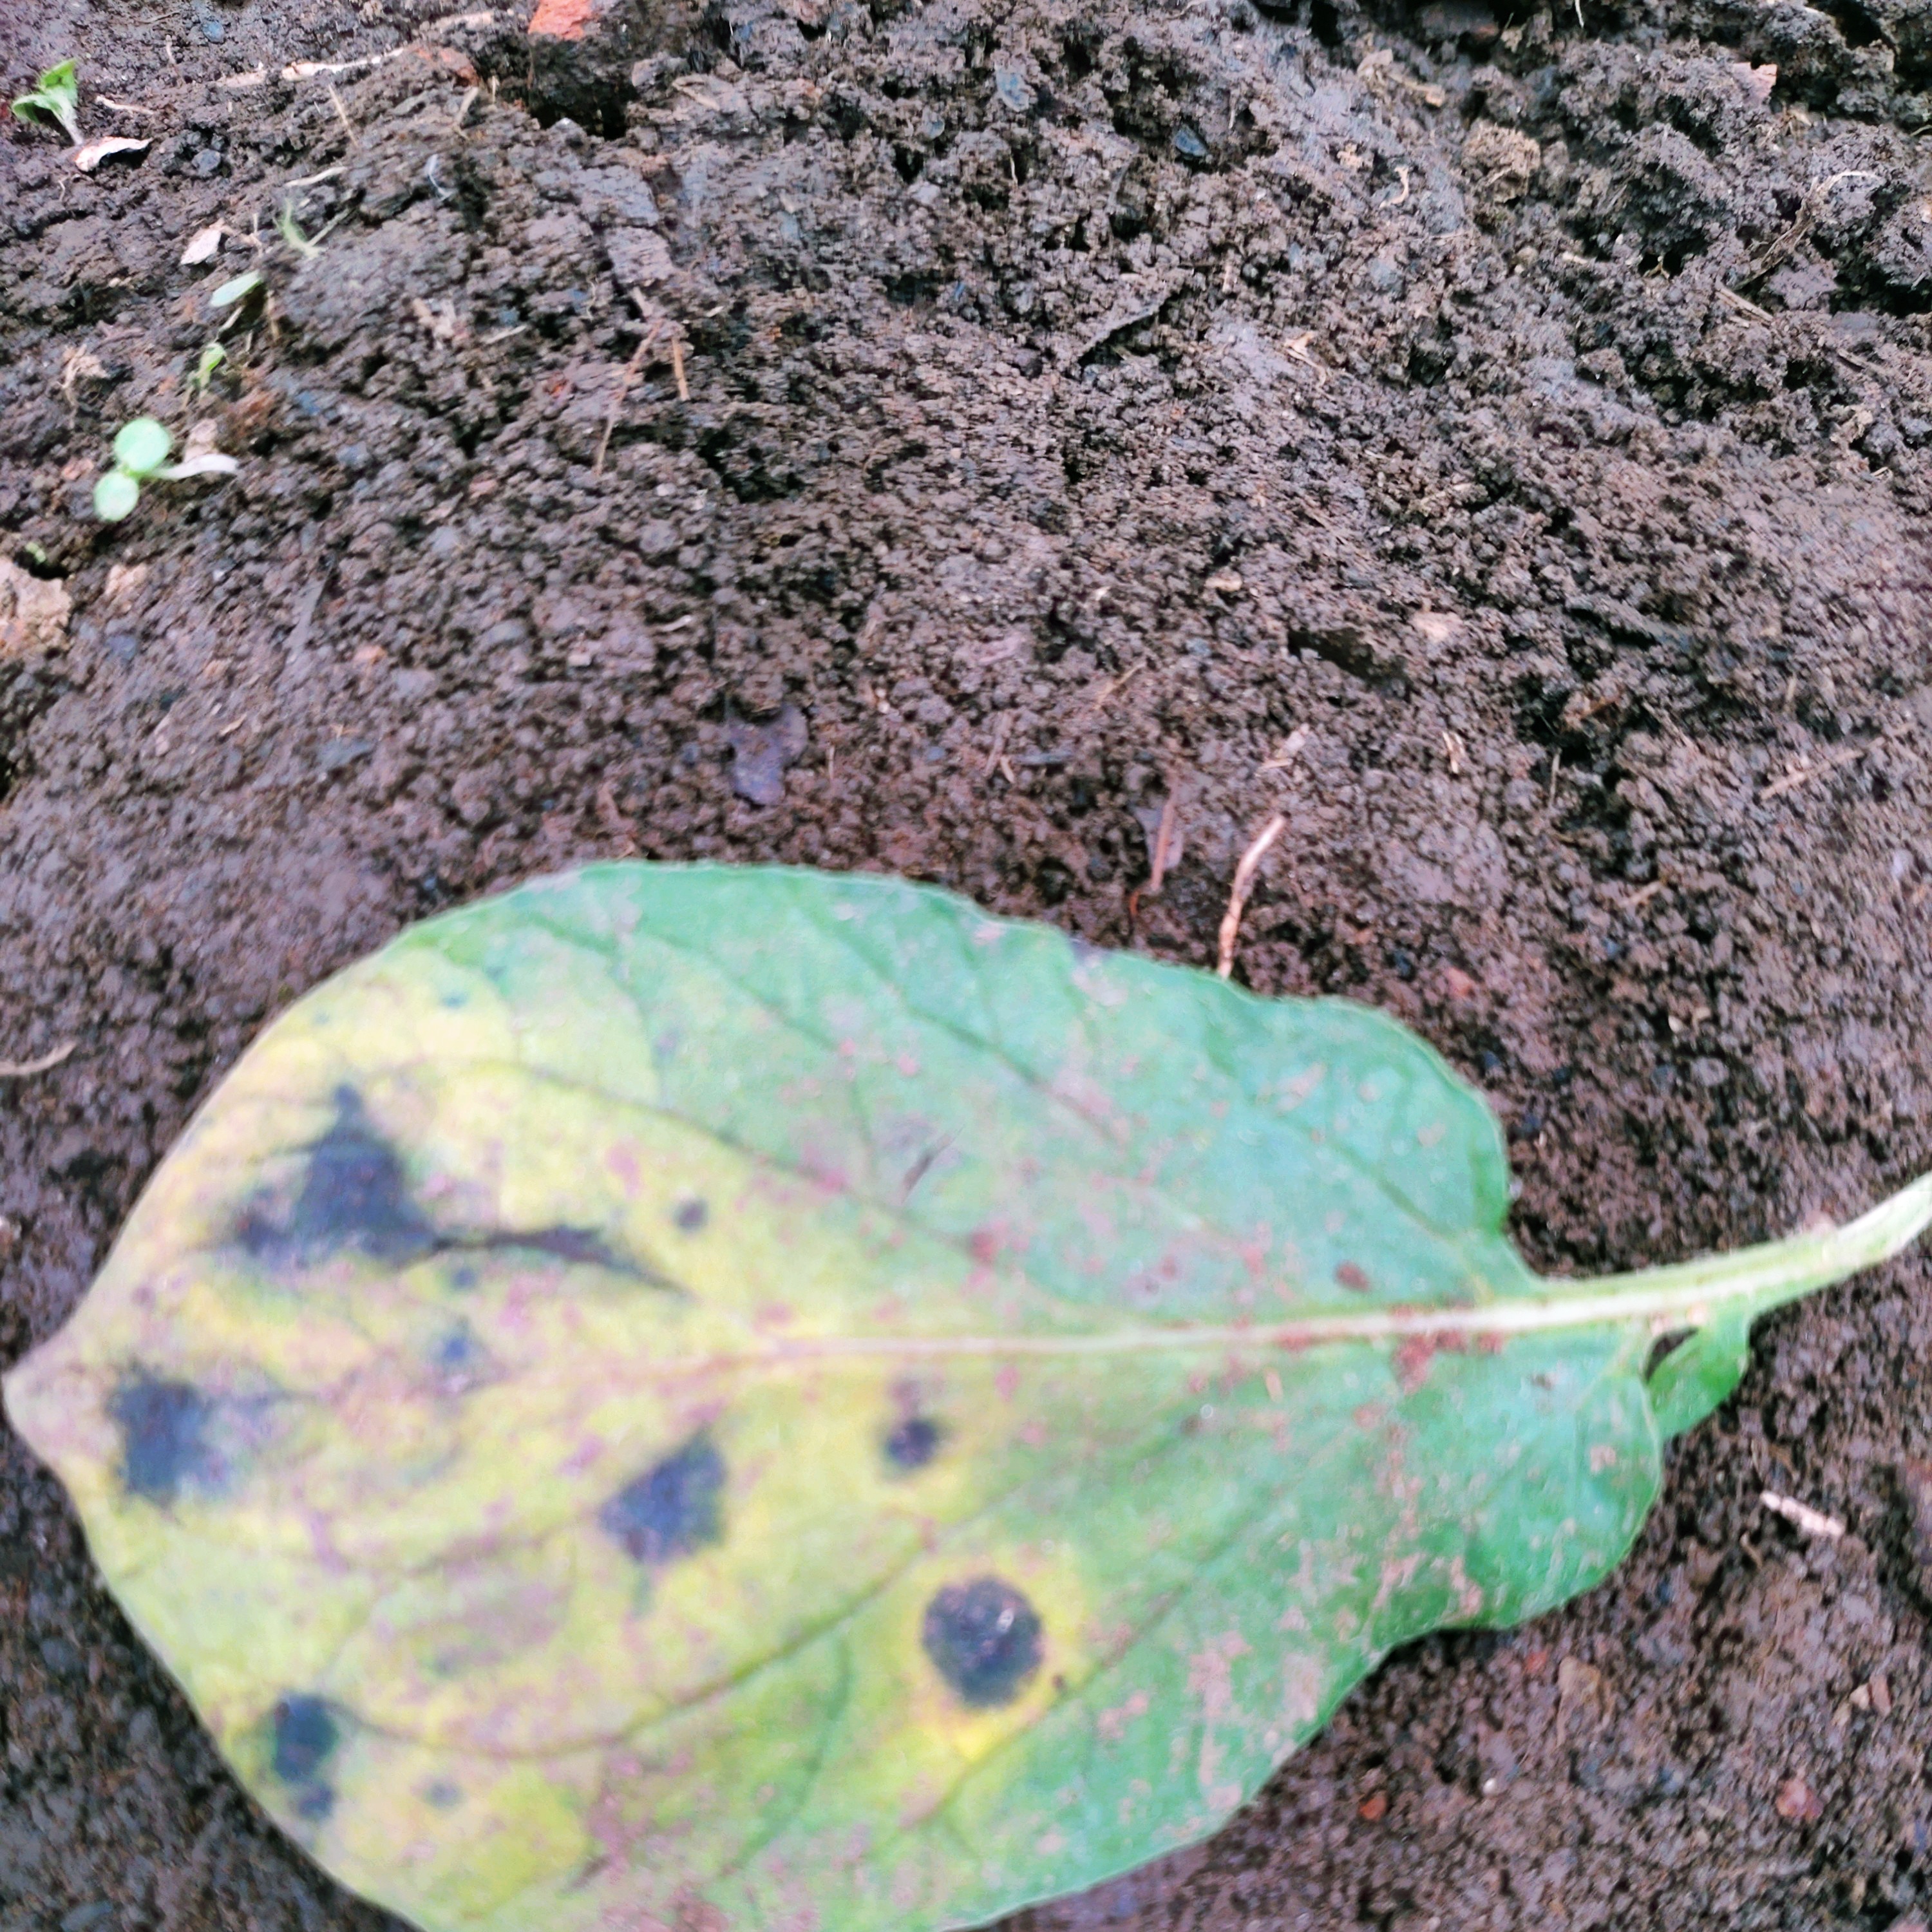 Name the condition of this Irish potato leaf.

late blight
